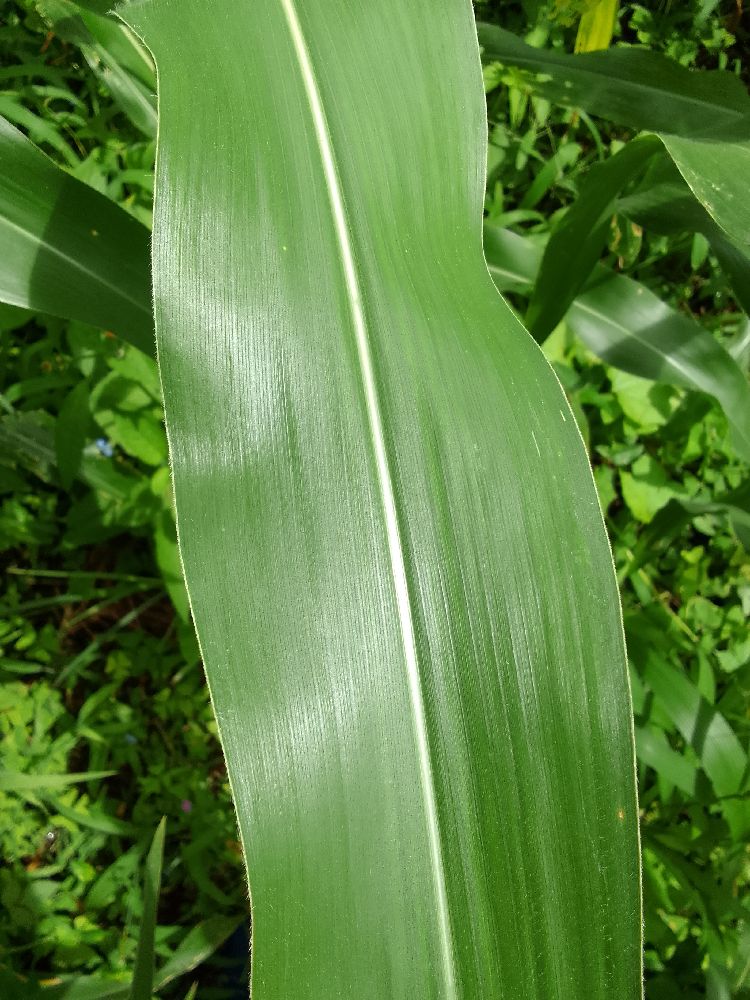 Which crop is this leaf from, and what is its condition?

maize, healthy
